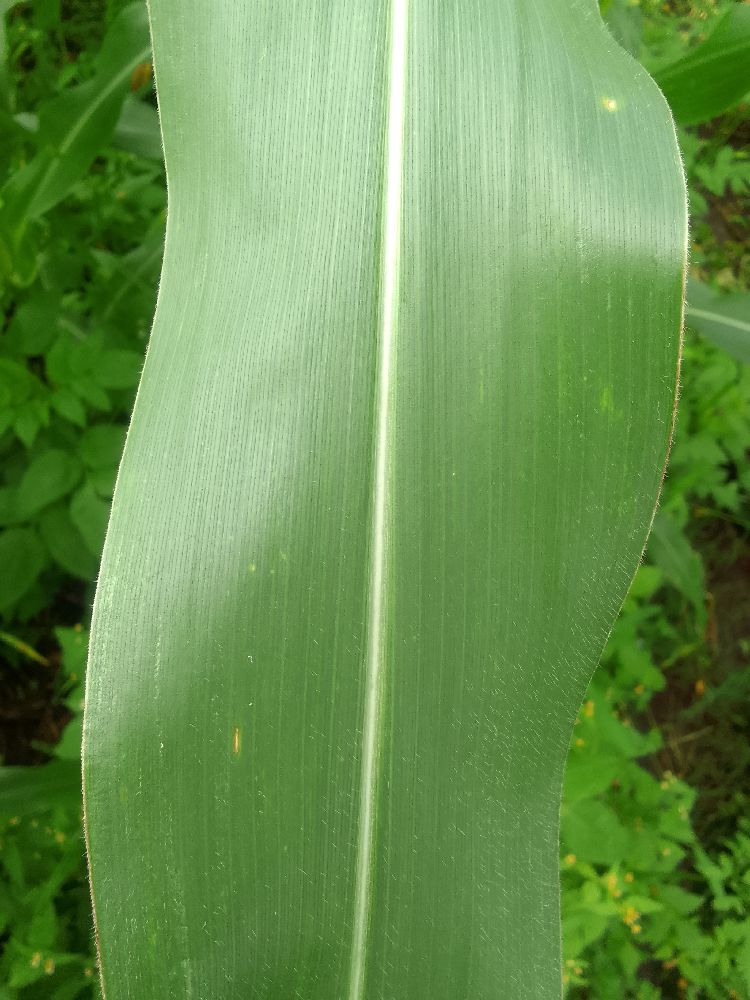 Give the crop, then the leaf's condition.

maize, healthy
